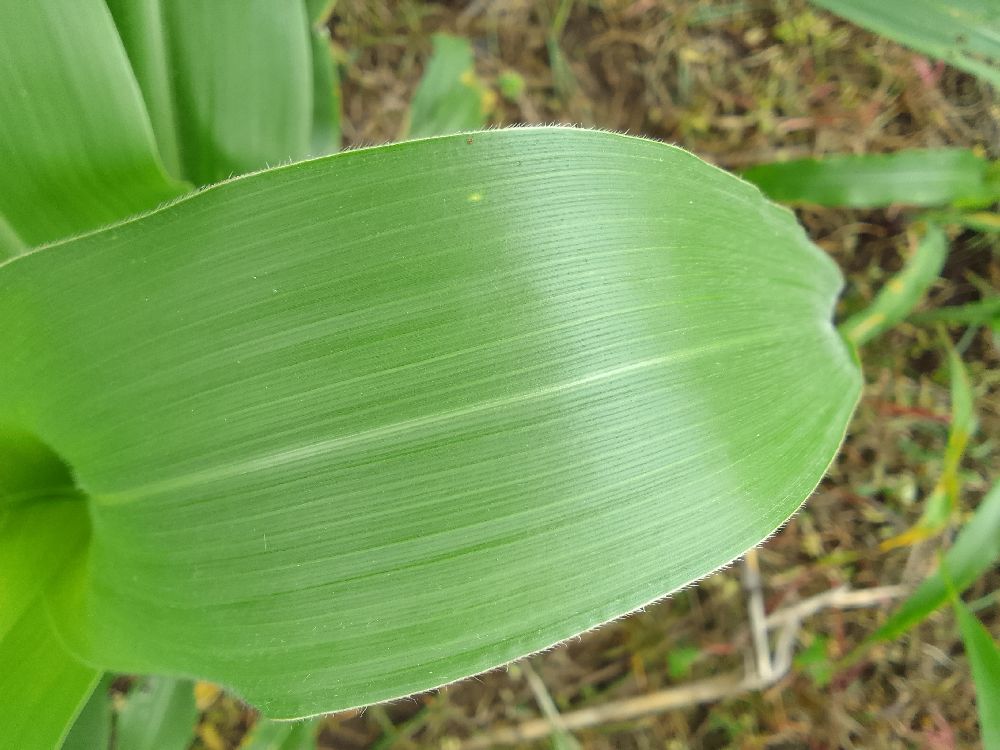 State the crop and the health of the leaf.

maize, healthy
